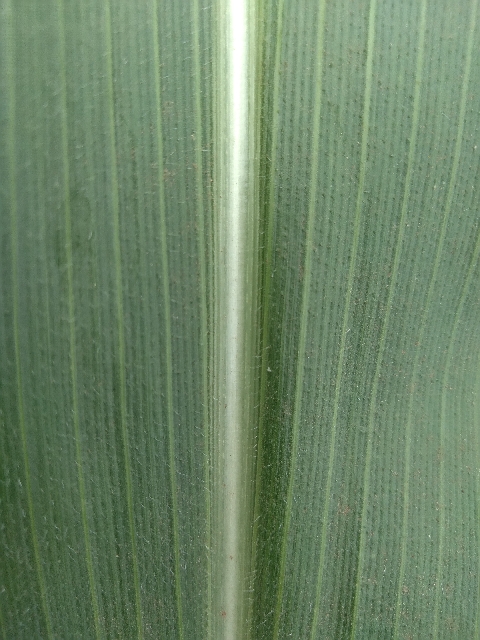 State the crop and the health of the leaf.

maize, healthy
